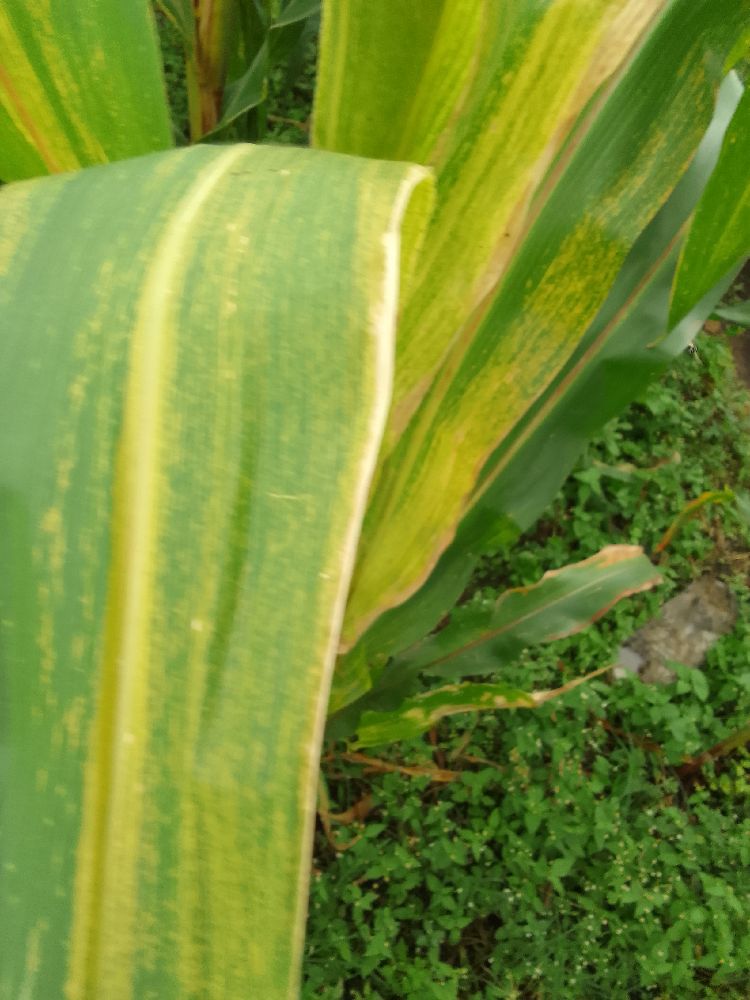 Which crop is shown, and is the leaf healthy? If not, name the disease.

maize, maize lethal necrosis
